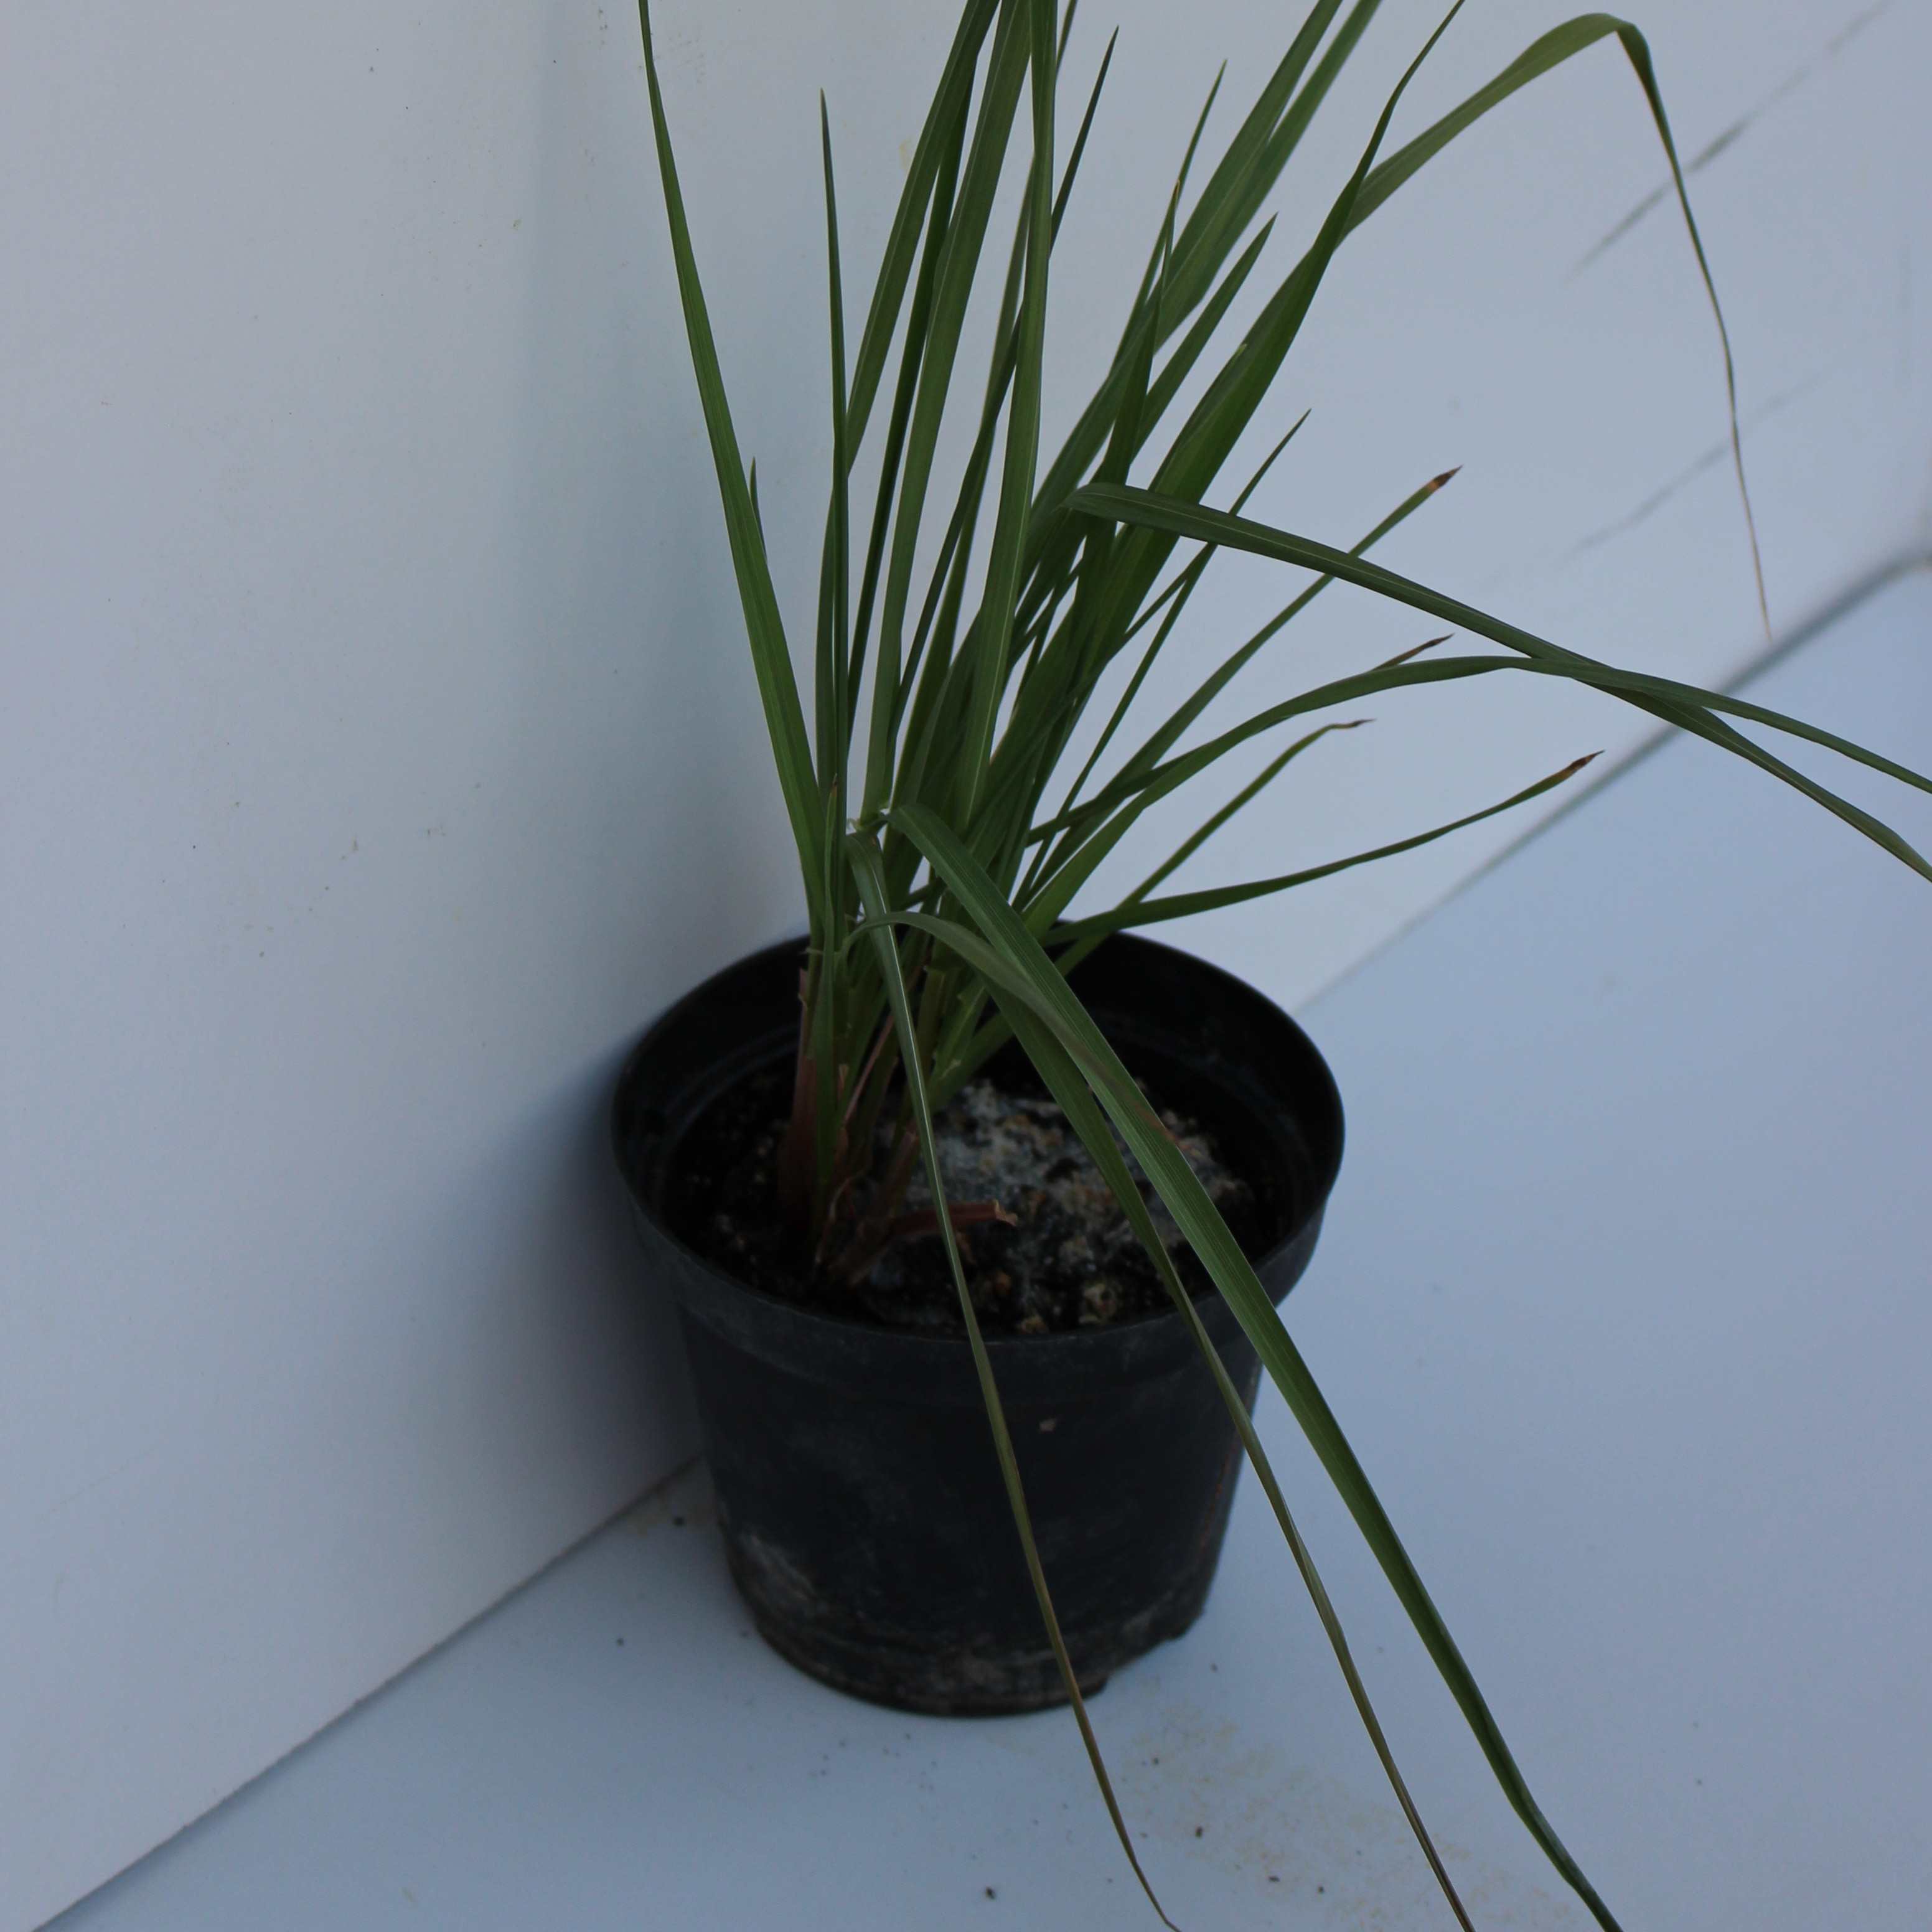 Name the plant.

Lolium multiflorum
